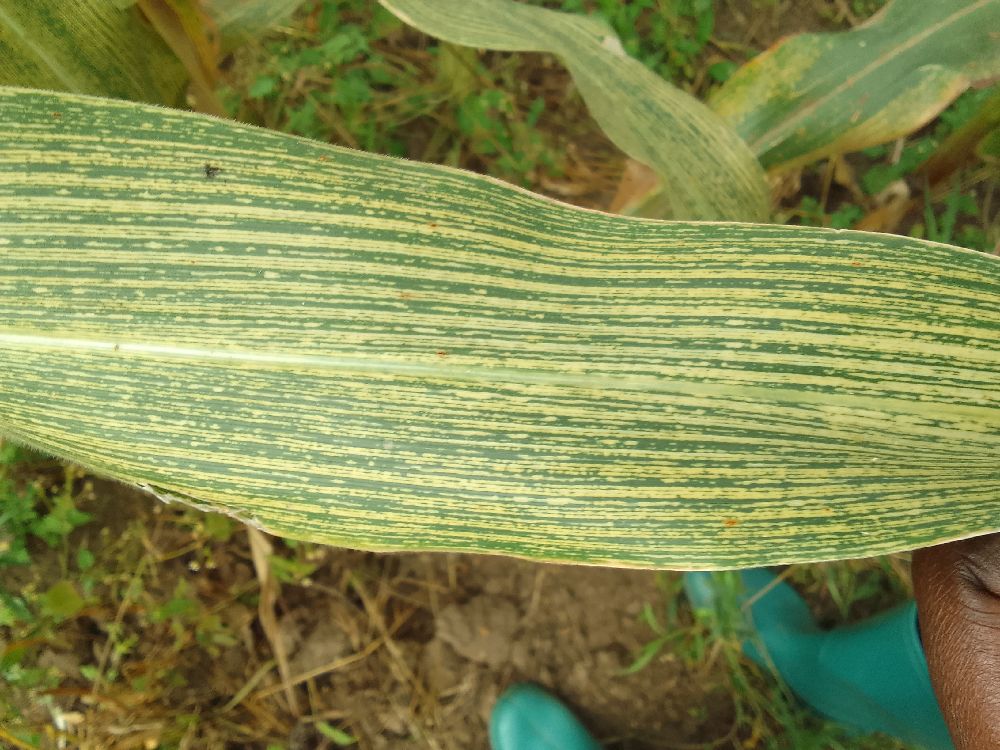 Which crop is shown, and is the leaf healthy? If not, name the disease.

maize, maize streak virus
